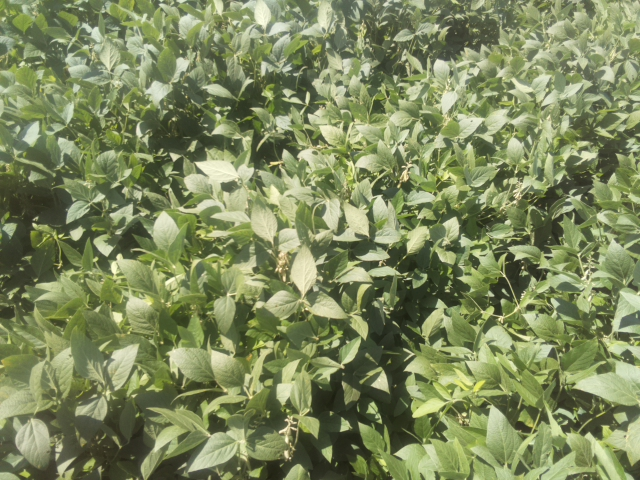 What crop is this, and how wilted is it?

soybean, leaflets folding inward at secondary pulvinus with no turgor loss in leaflets or petioles
